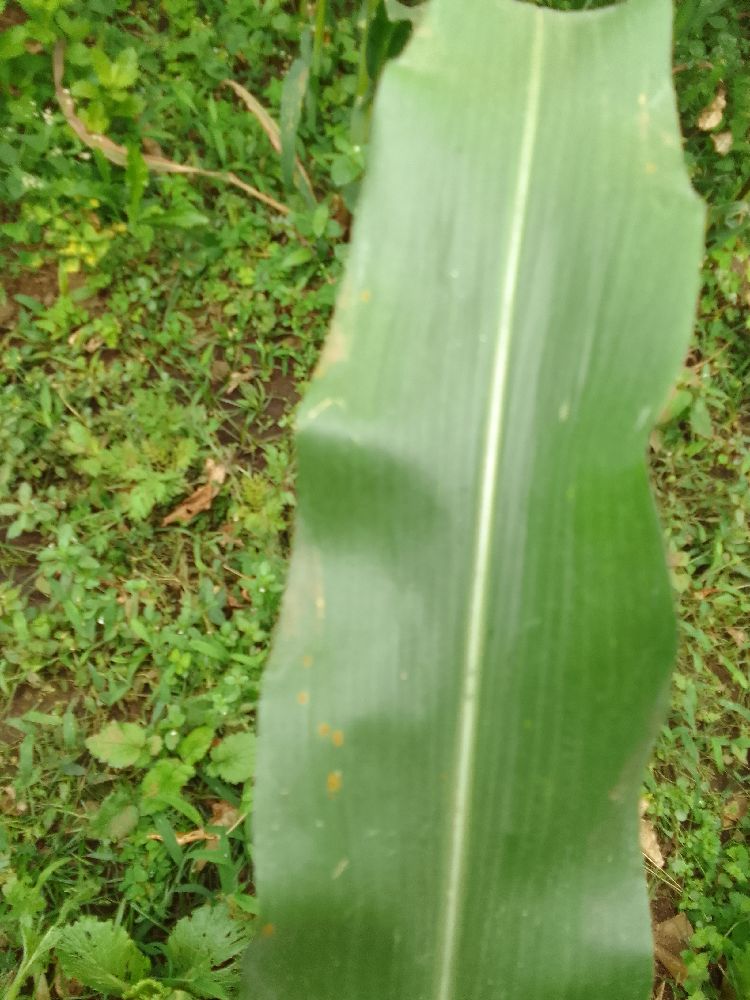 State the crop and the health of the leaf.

maize, healthy
